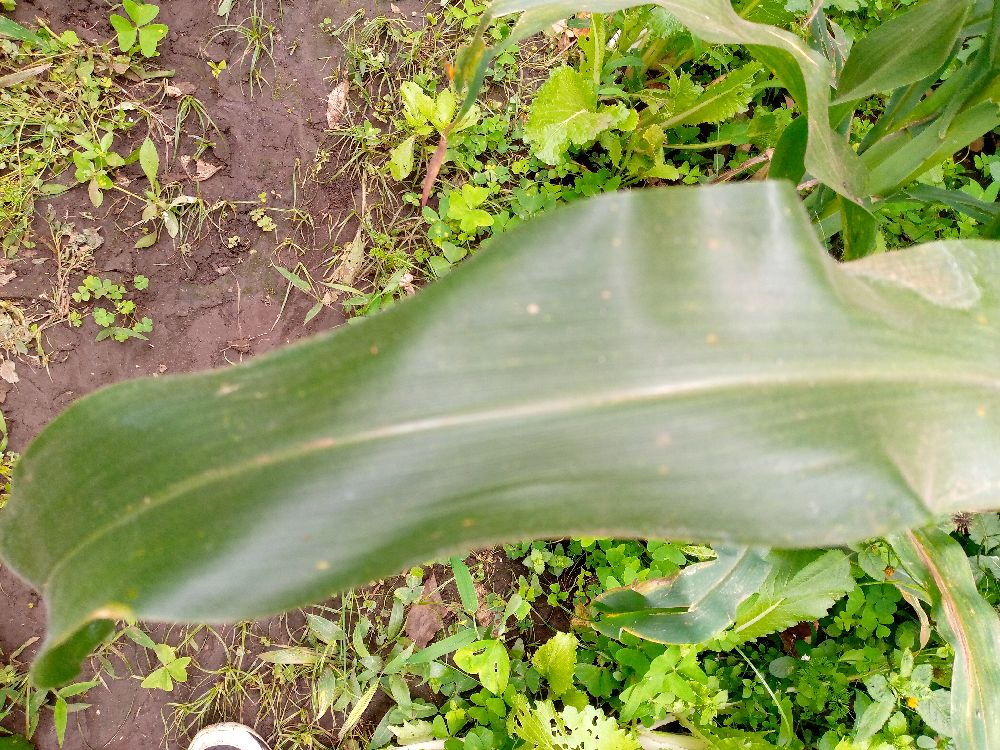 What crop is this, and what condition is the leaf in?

maize, healthy
